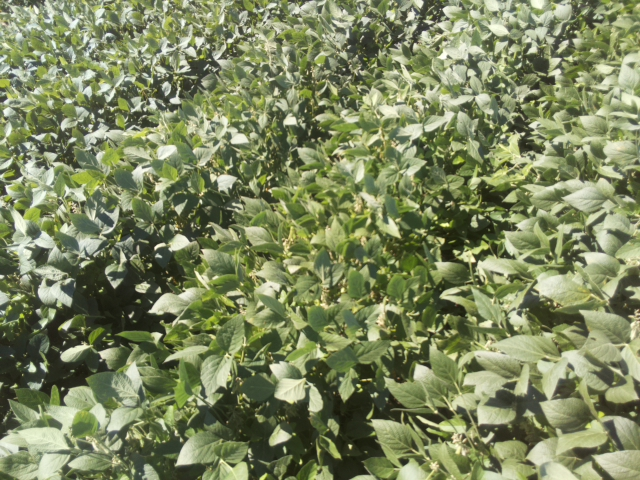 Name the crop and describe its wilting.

soybean, slight leaflet or petiole turgor loss in upper canopy
